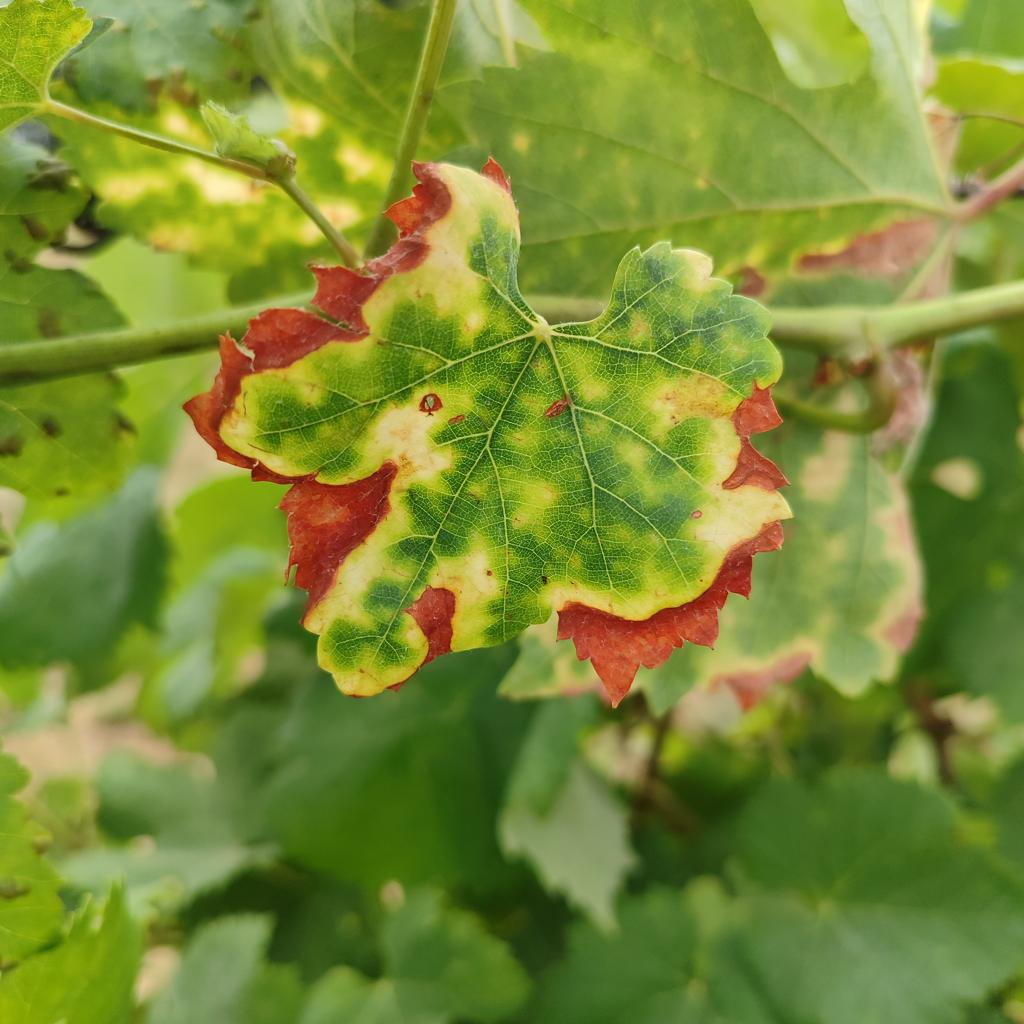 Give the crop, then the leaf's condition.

grapevine, esca complex
